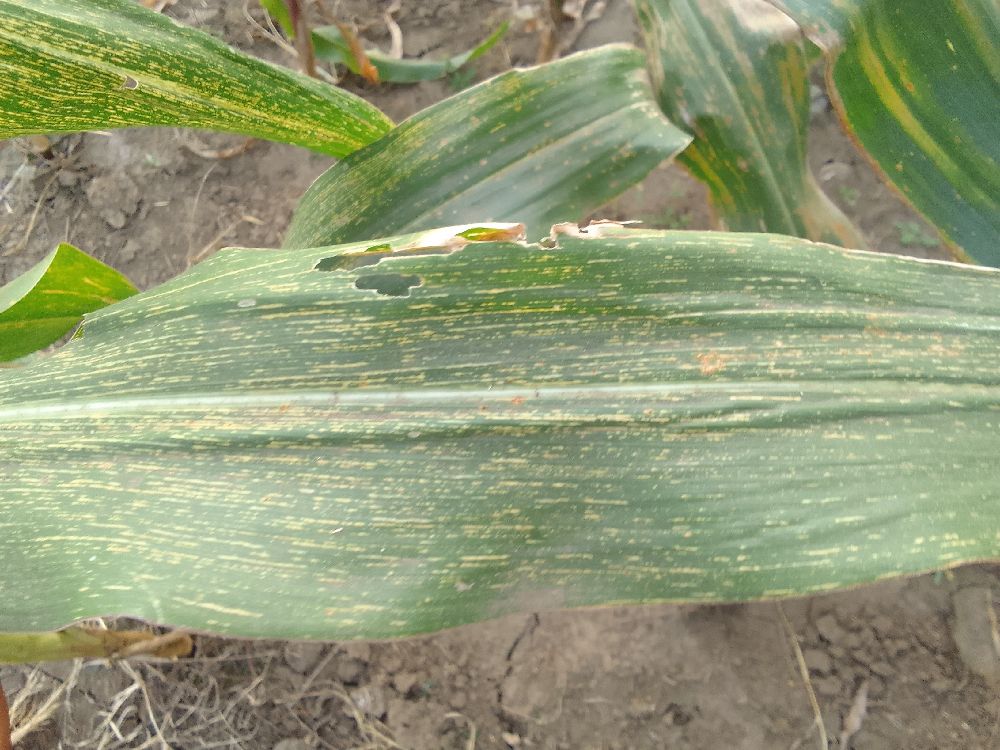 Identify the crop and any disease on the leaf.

maize, maize streak virus
